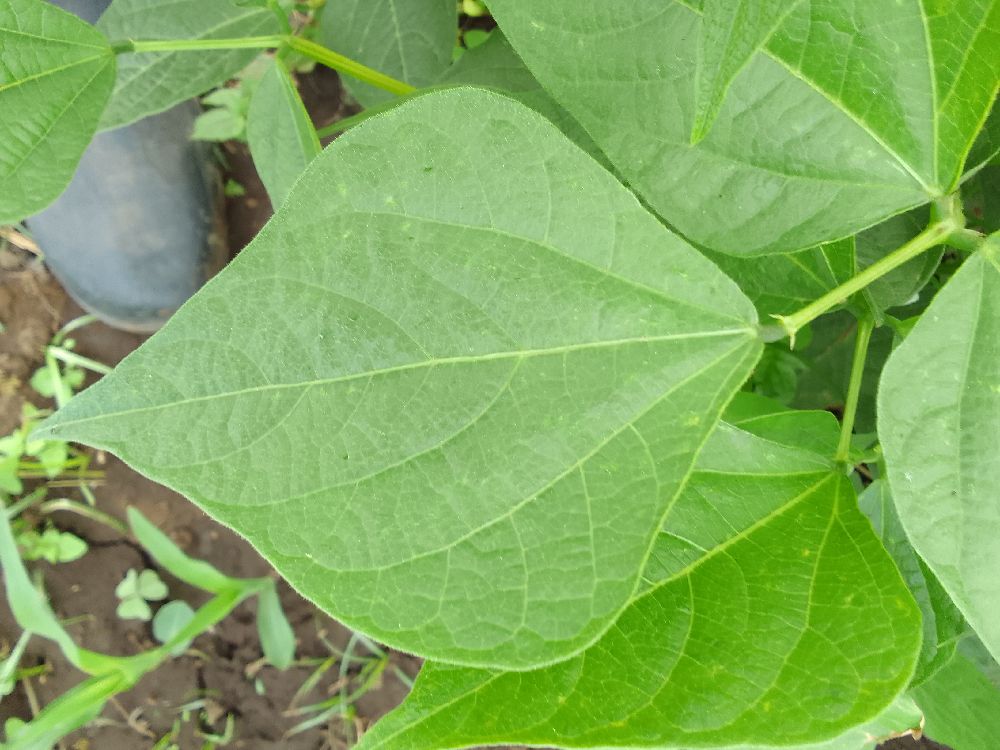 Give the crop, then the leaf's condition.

common bean, healthy
